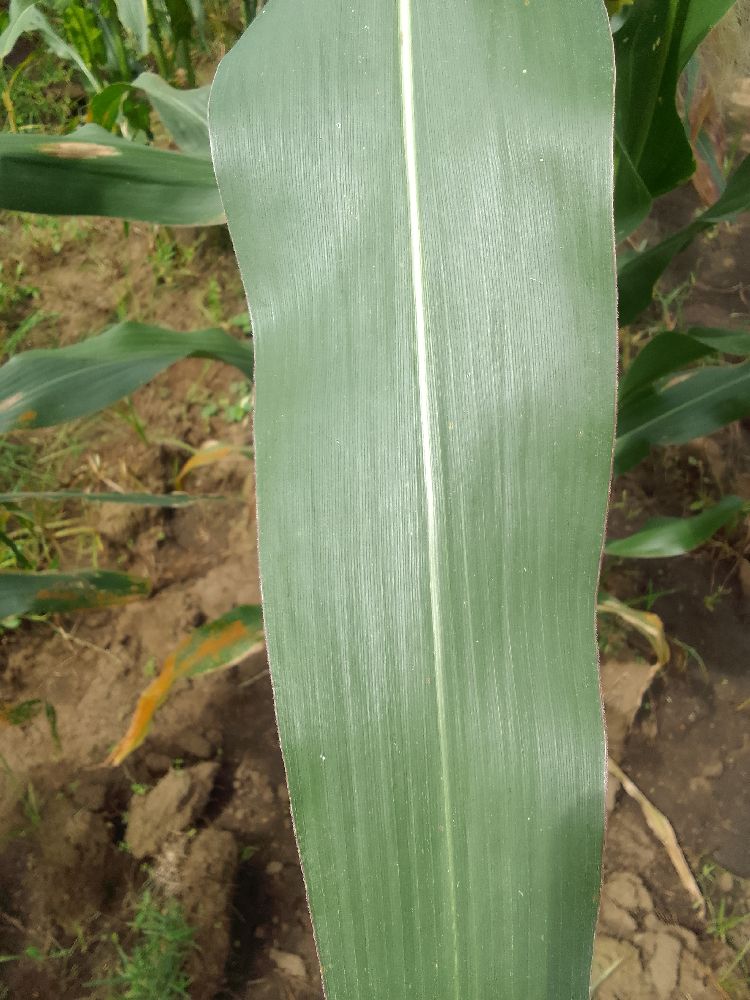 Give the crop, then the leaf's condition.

maize, healthy
